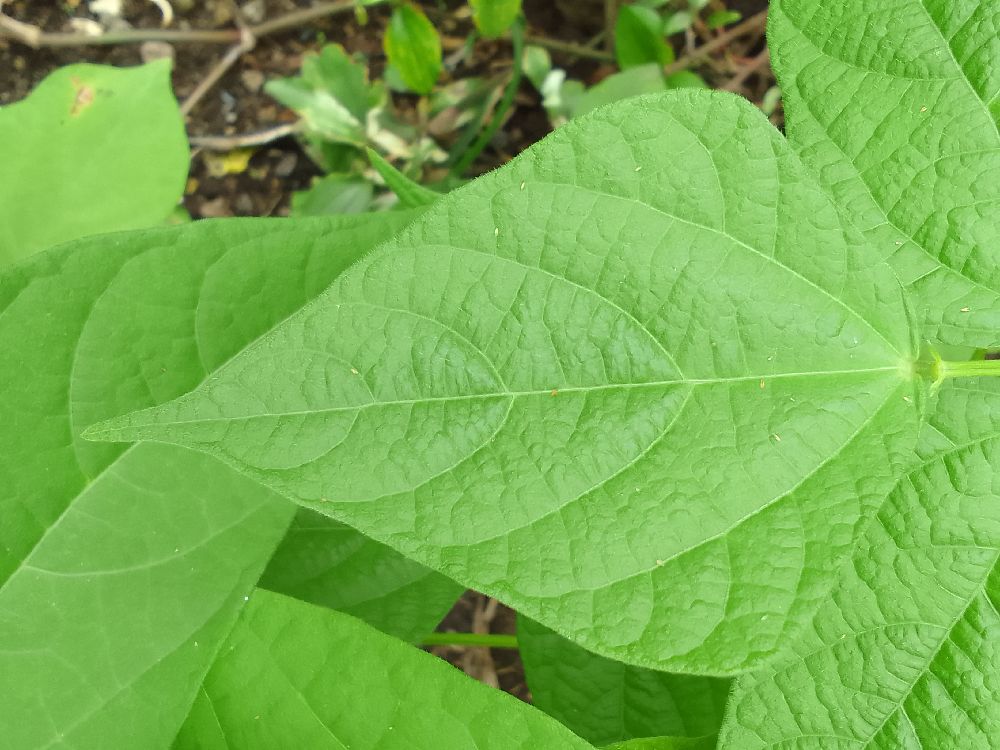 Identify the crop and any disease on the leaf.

common bean, healthy
